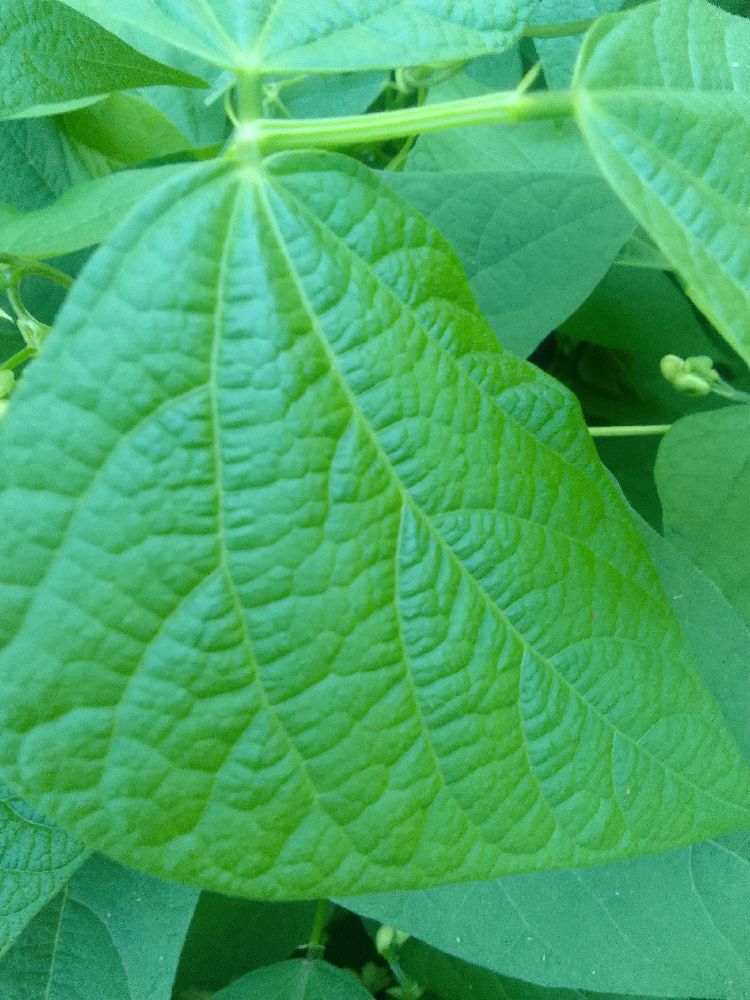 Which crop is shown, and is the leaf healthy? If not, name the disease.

common bean, healthy
